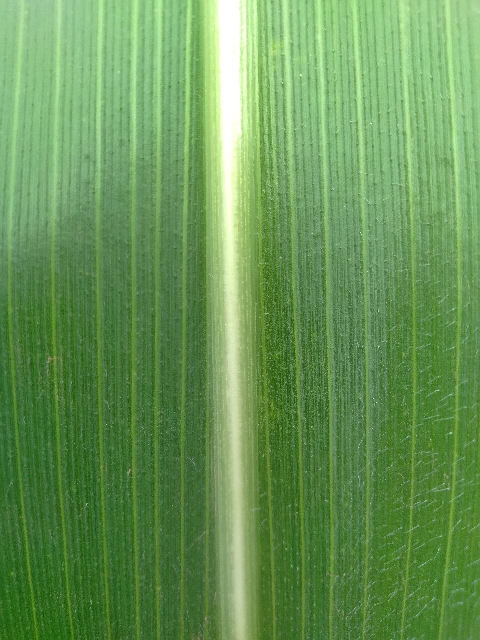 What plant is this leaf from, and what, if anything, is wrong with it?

maize, healthy
